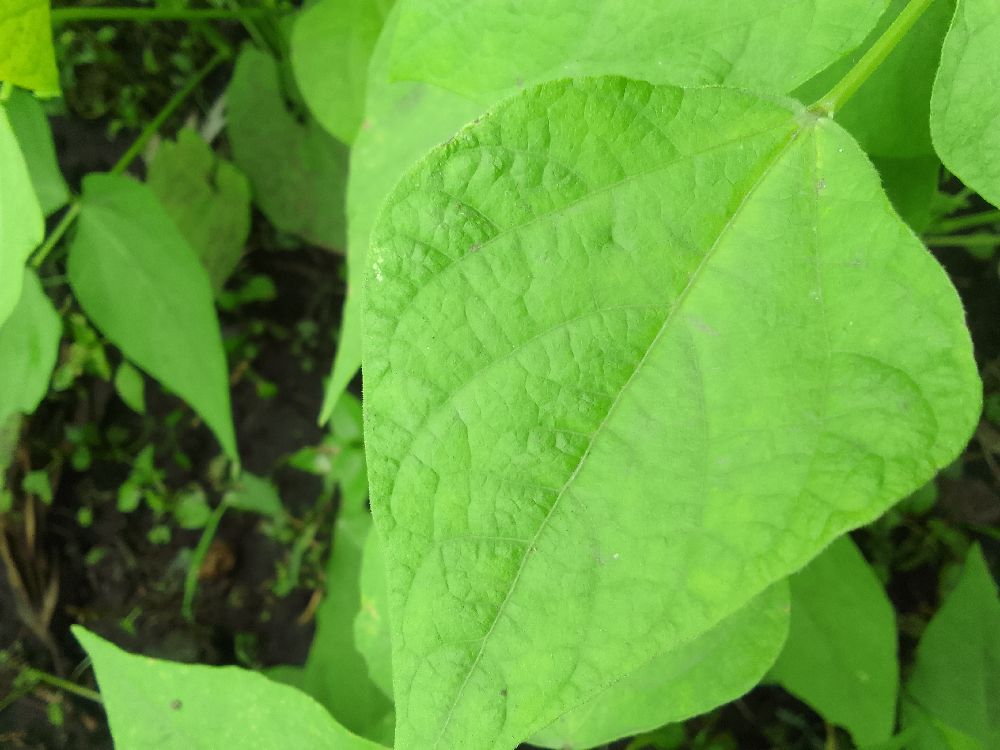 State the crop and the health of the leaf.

common bean, healthy
